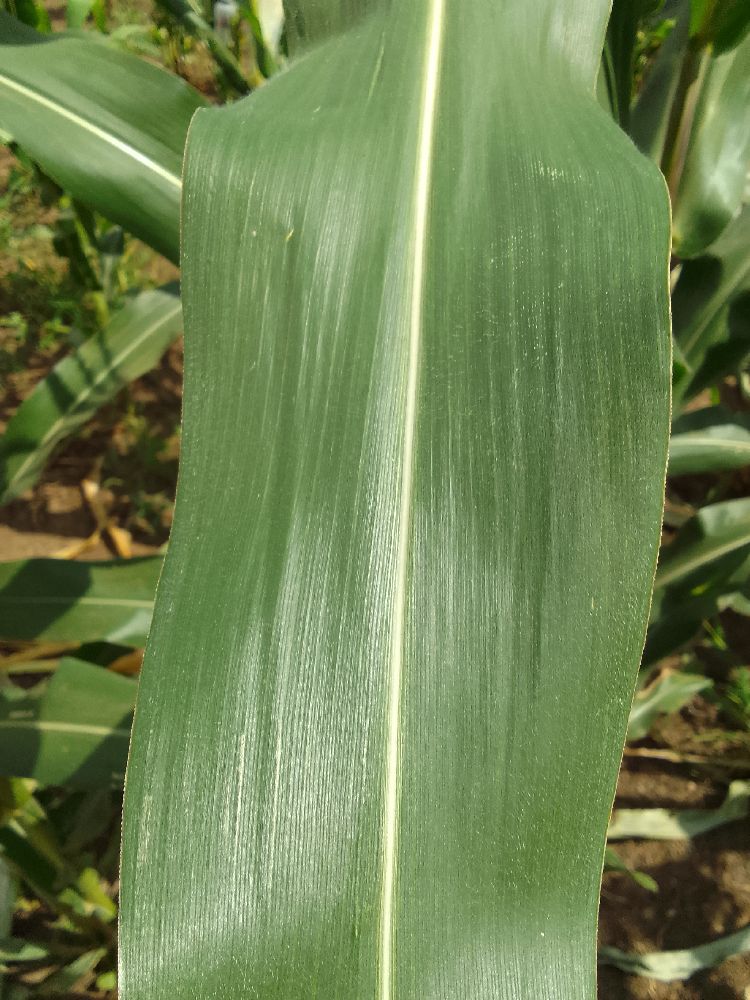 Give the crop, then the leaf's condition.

maize, healthy
